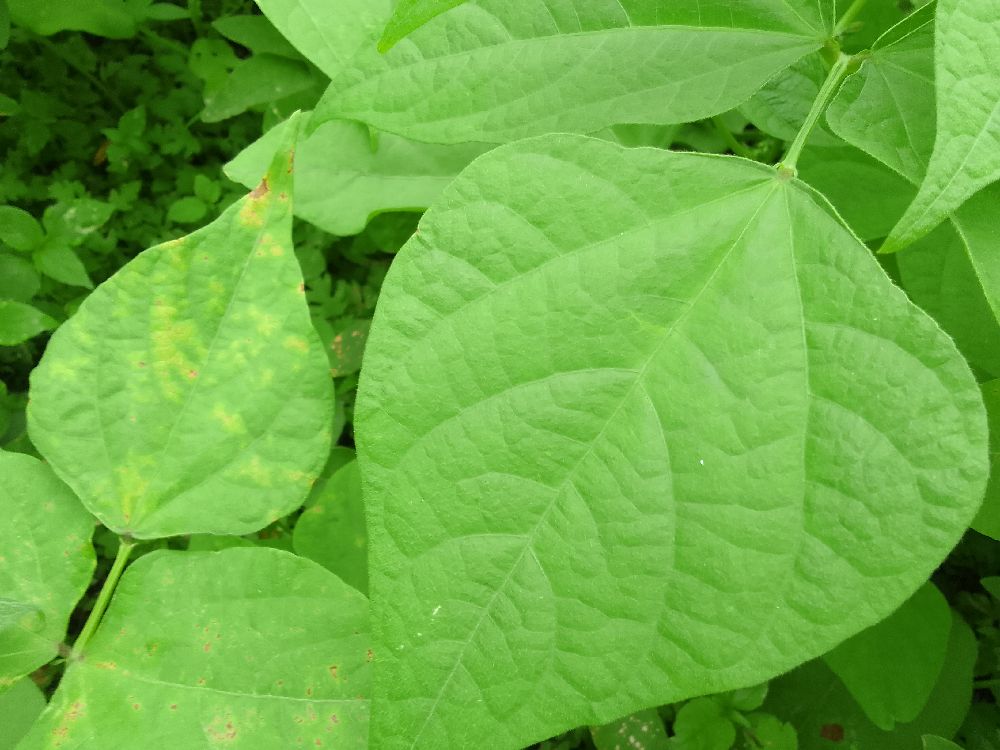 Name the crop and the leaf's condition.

common bean, healthy
